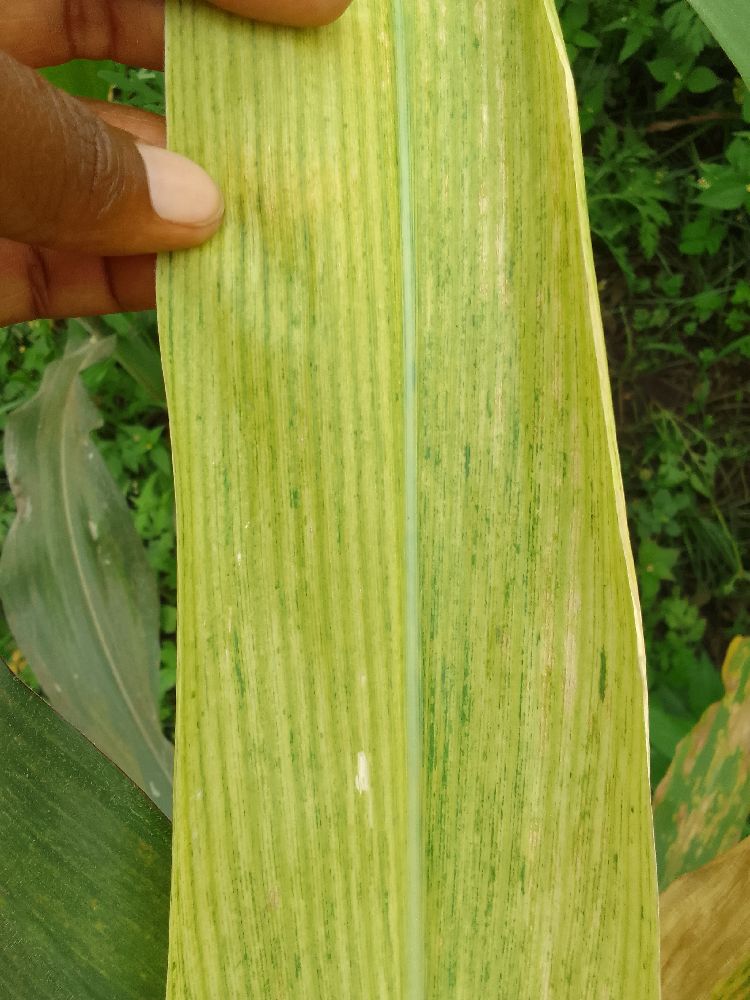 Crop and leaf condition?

maize, maize lethal necrosis
